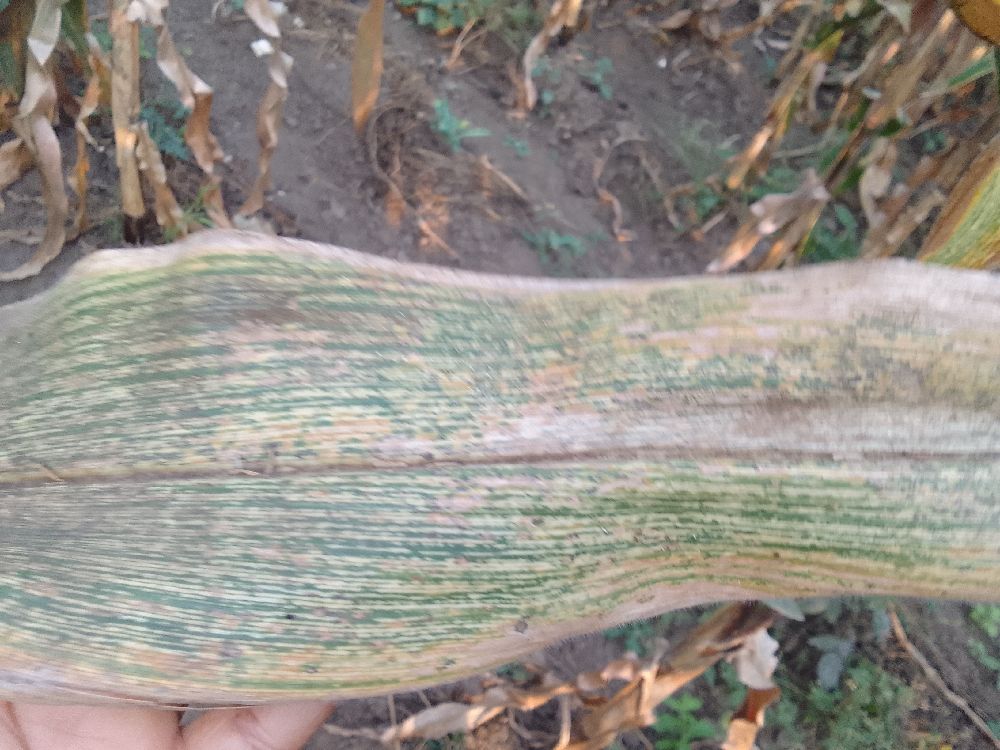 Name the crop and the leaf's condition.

maize, maize streak virus
